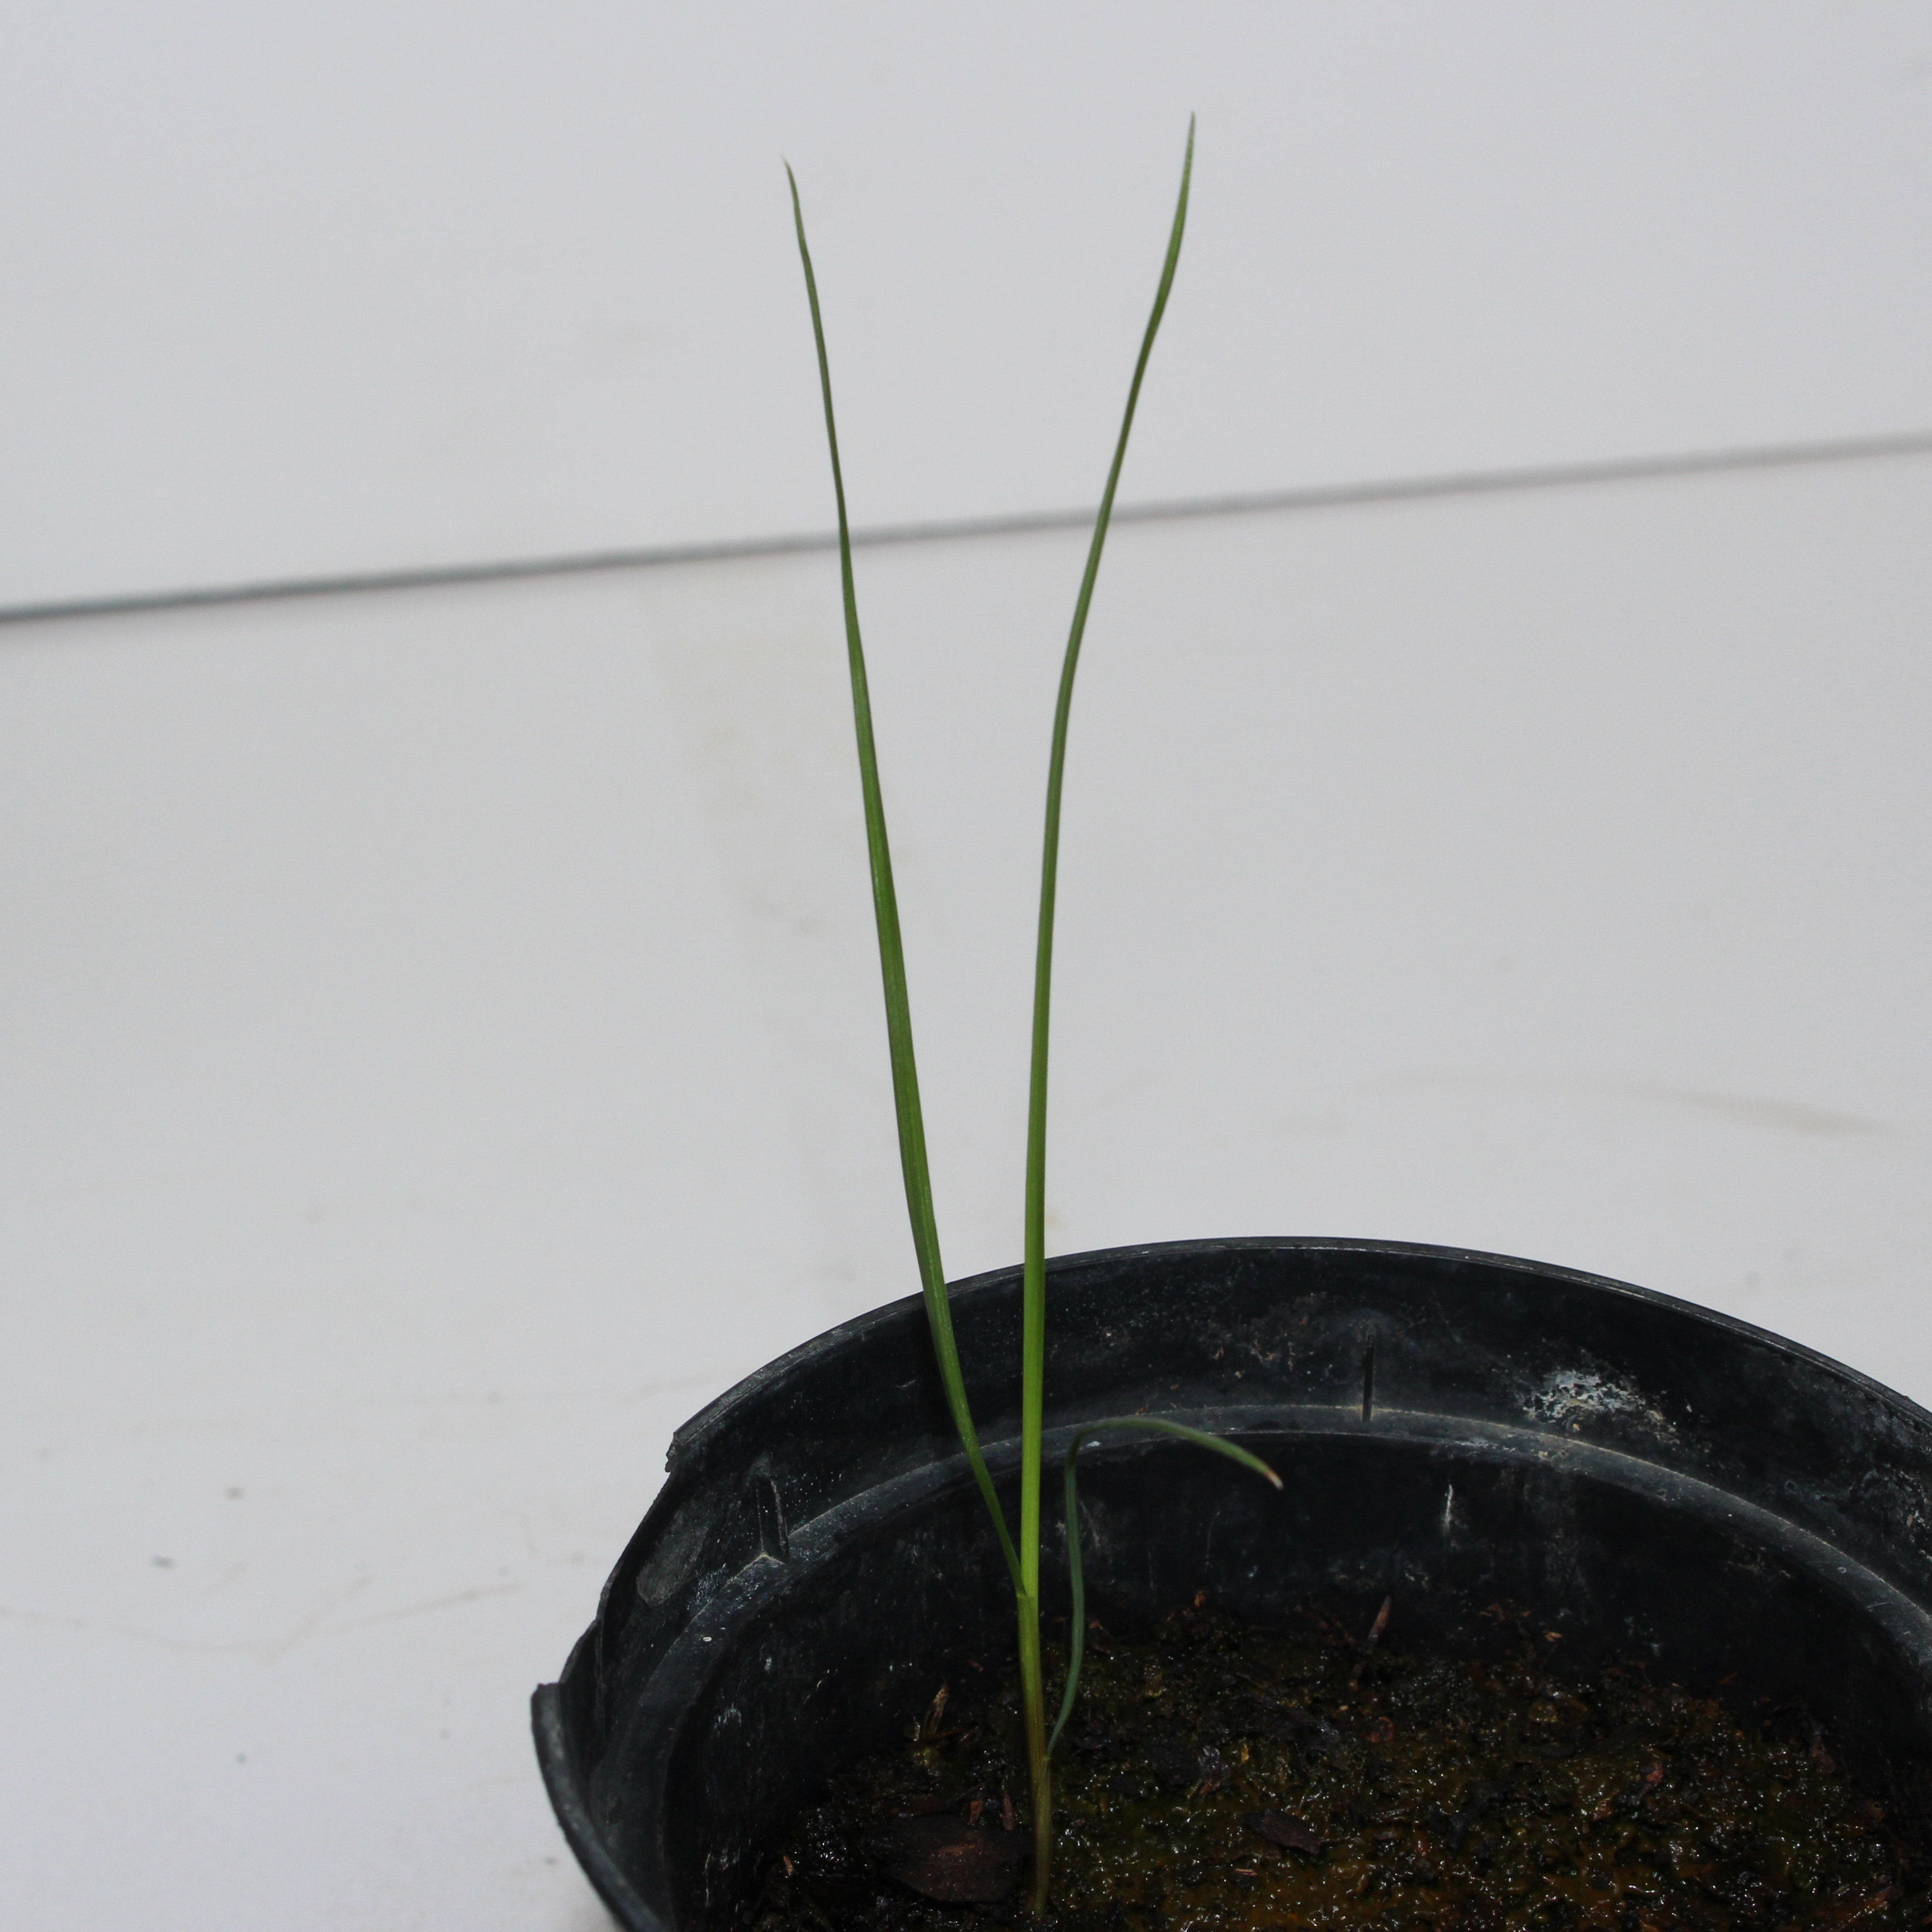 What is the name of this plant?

Lolium multiflorum
